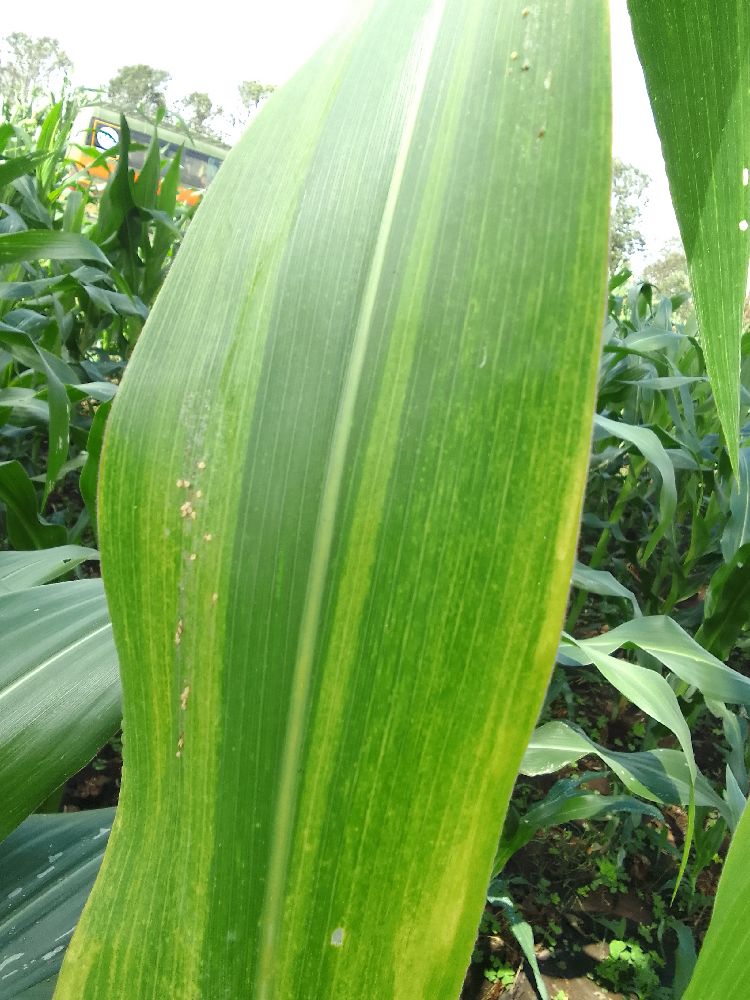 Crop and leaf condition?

maize, maize lethal necrosis
